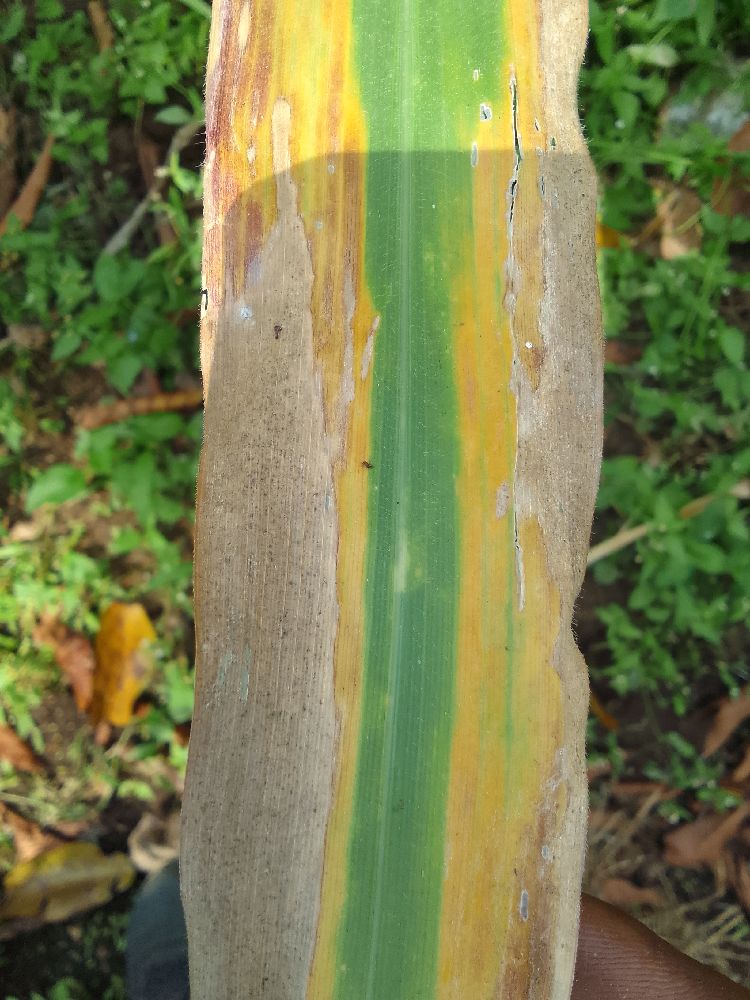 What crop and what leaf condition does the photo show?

maize, maize lethal necrosis
